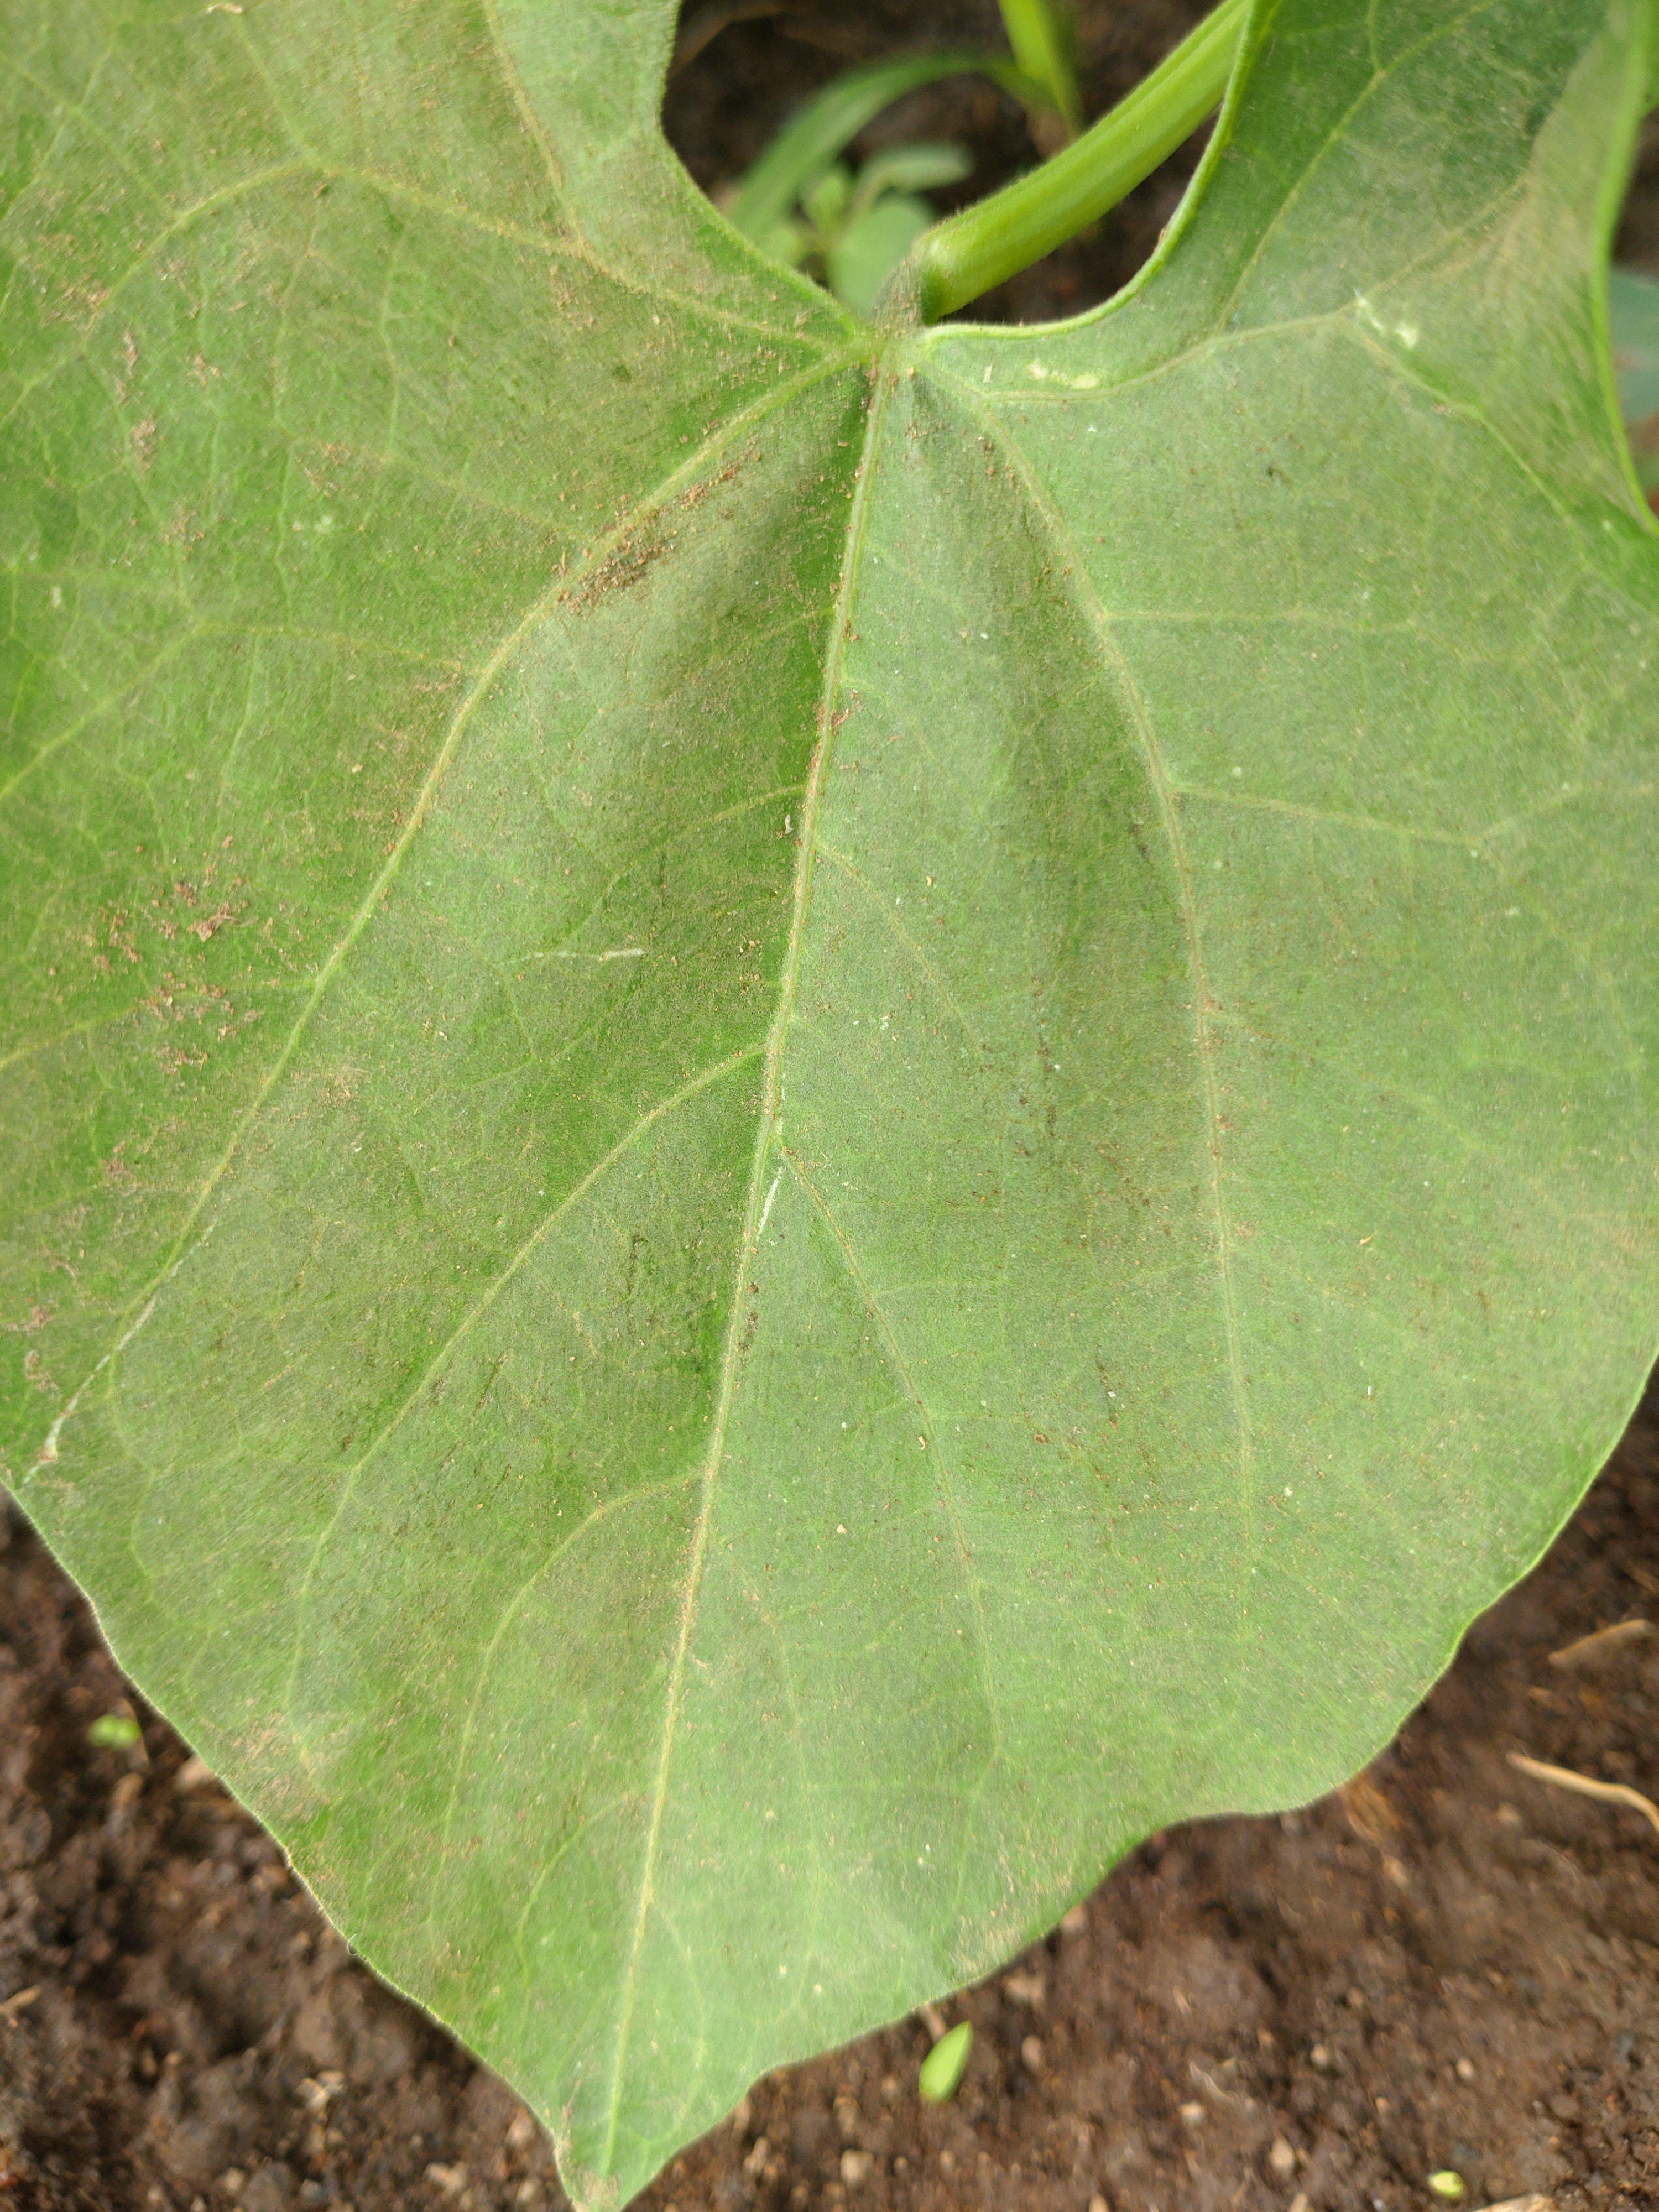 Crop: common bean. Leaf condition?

healthy
